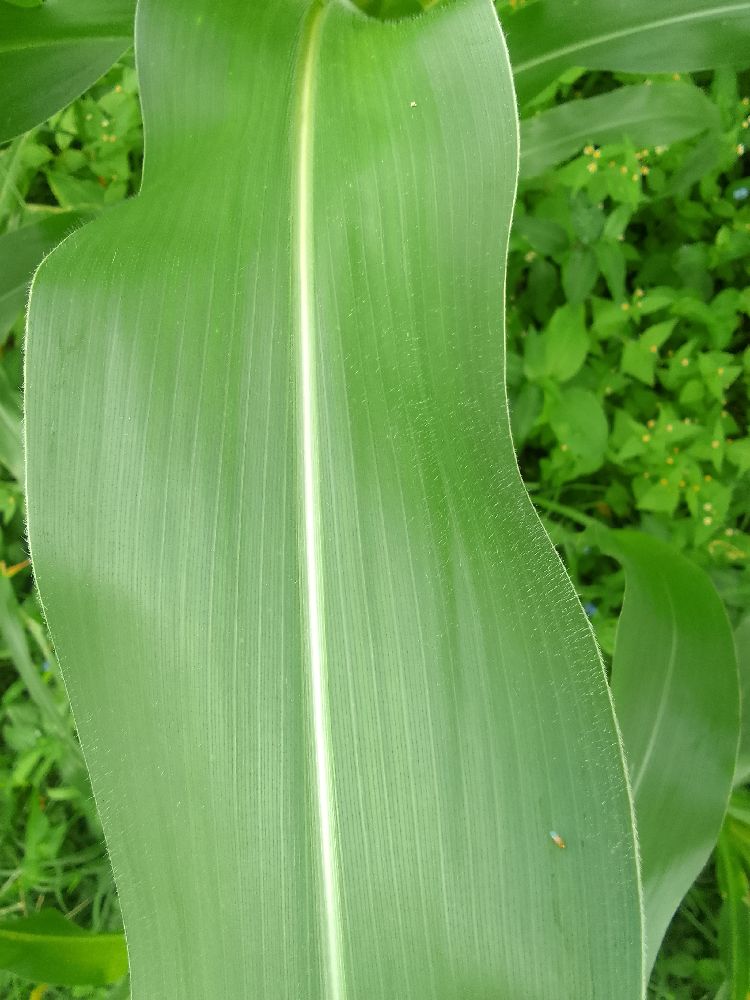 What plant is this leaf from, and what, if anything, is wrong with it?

maize, healthy
